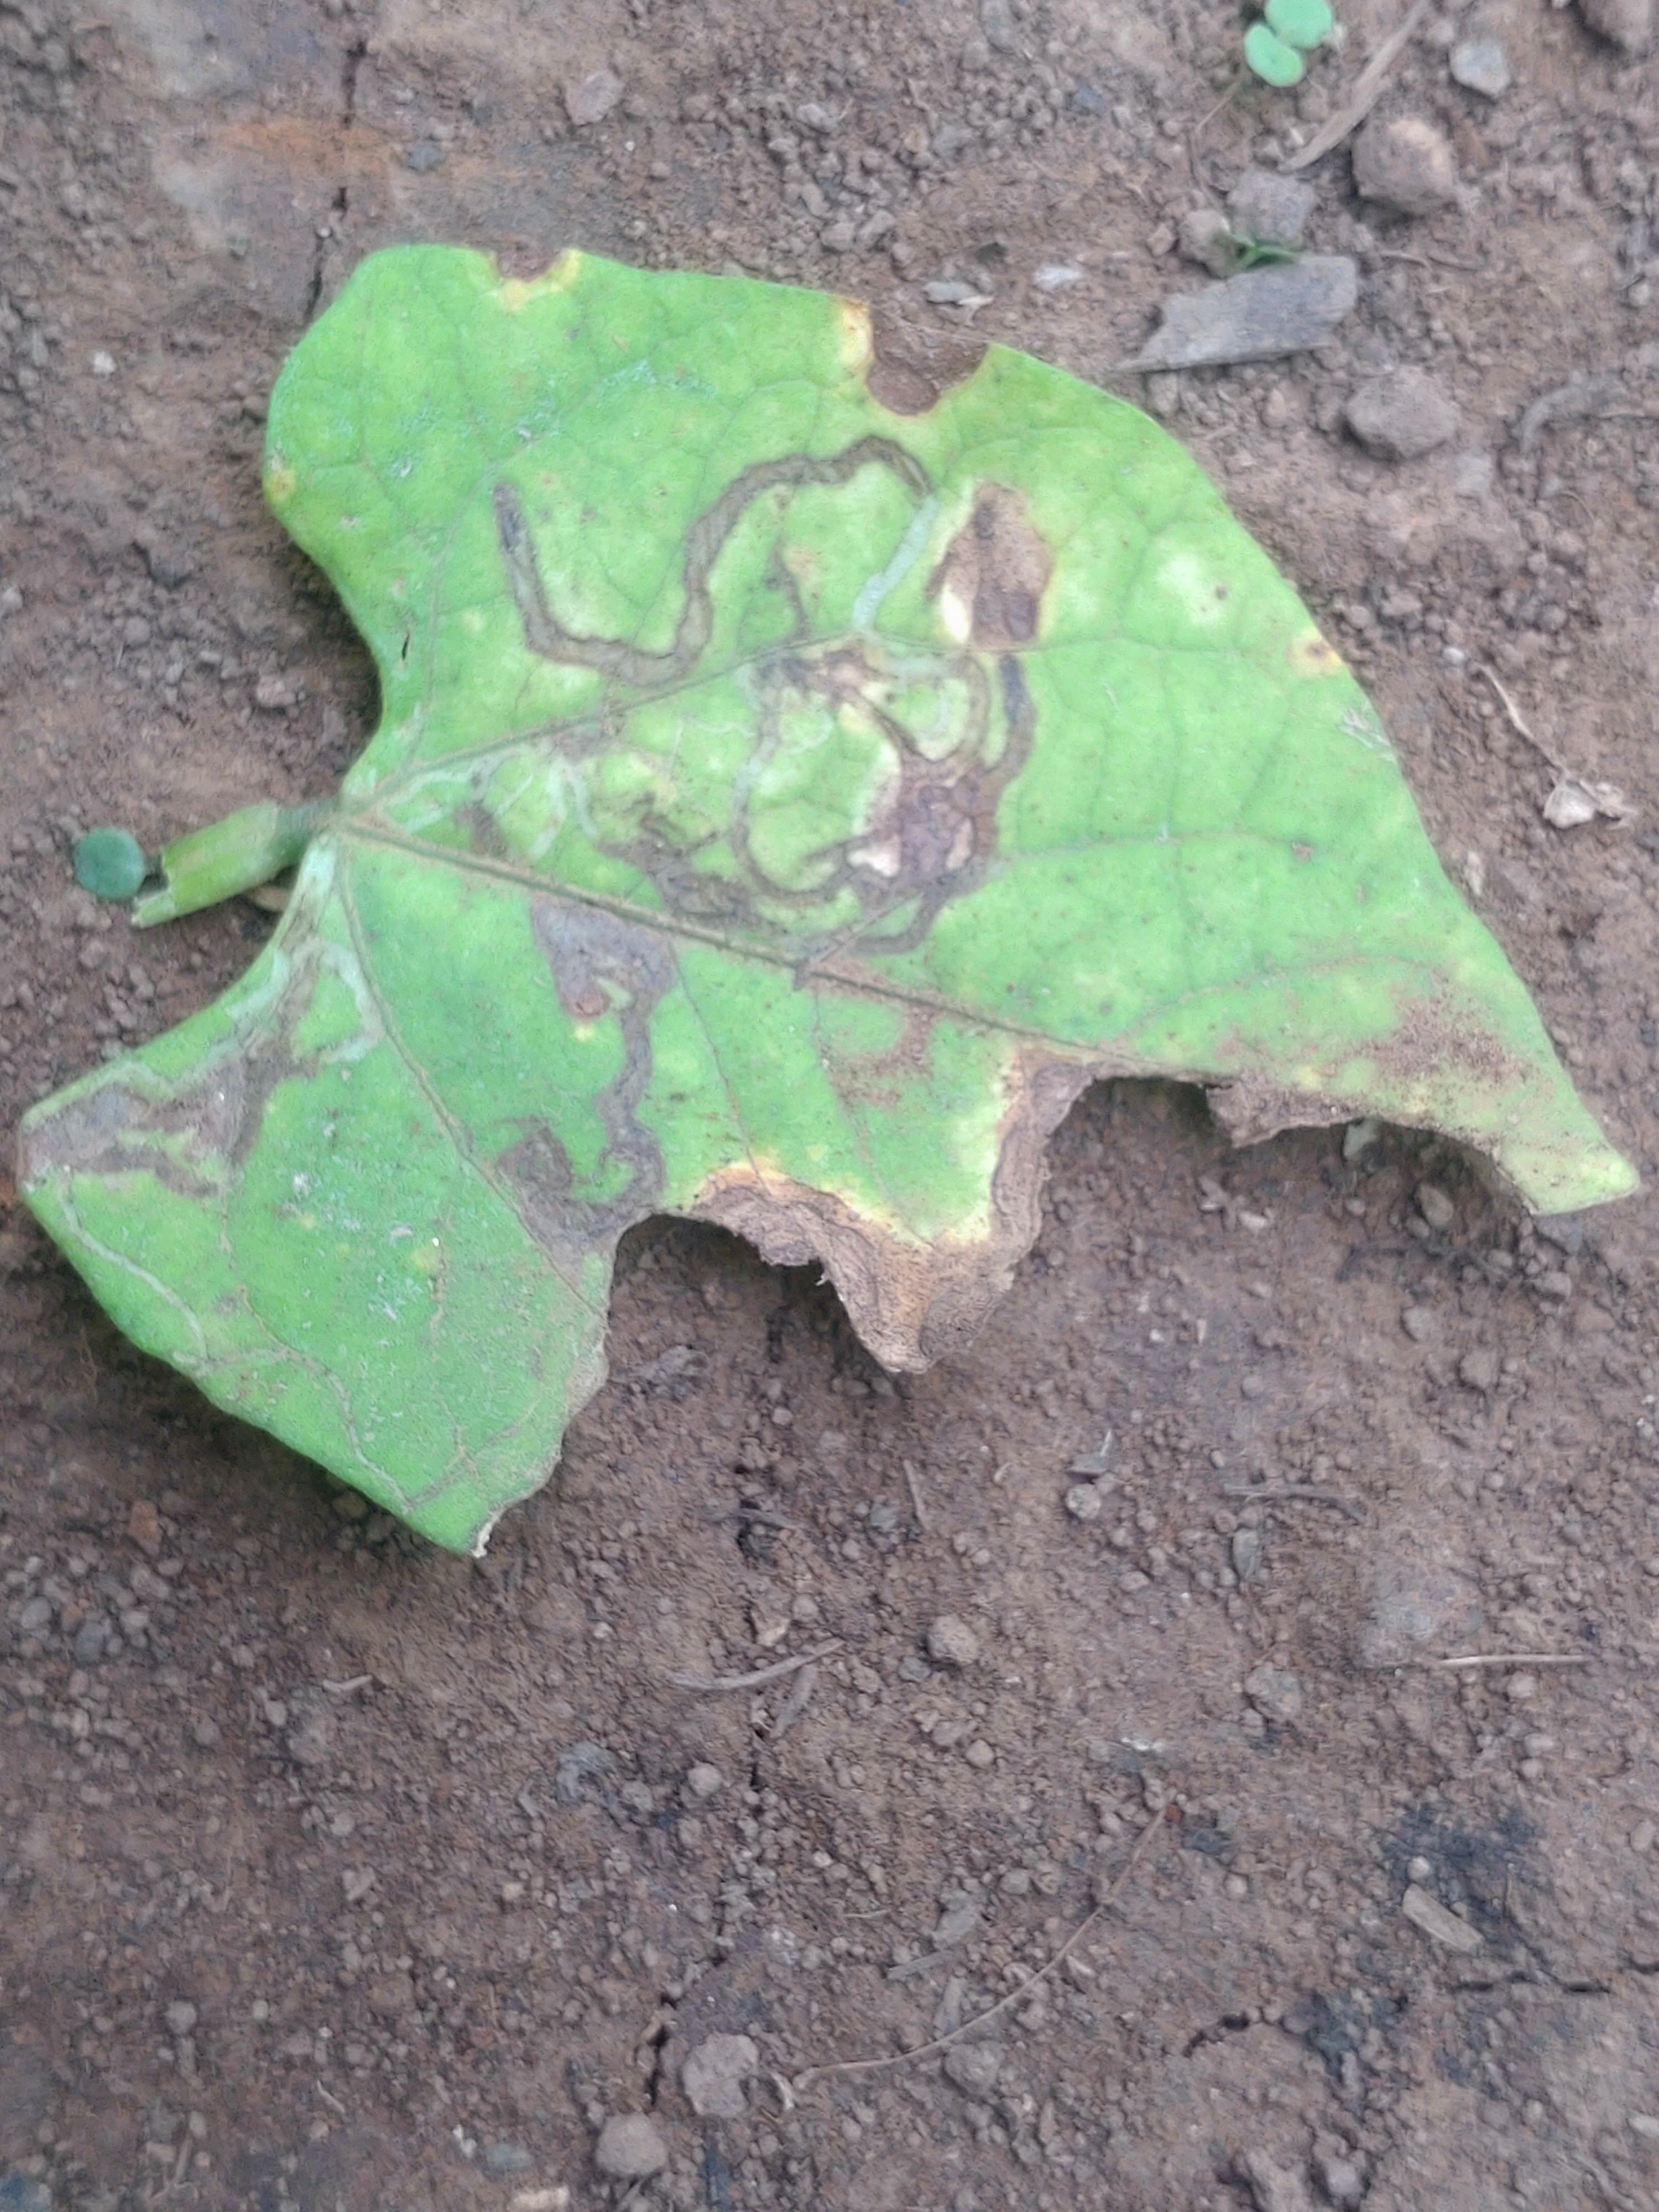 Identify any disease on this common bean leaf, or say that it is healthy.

anthracnose
